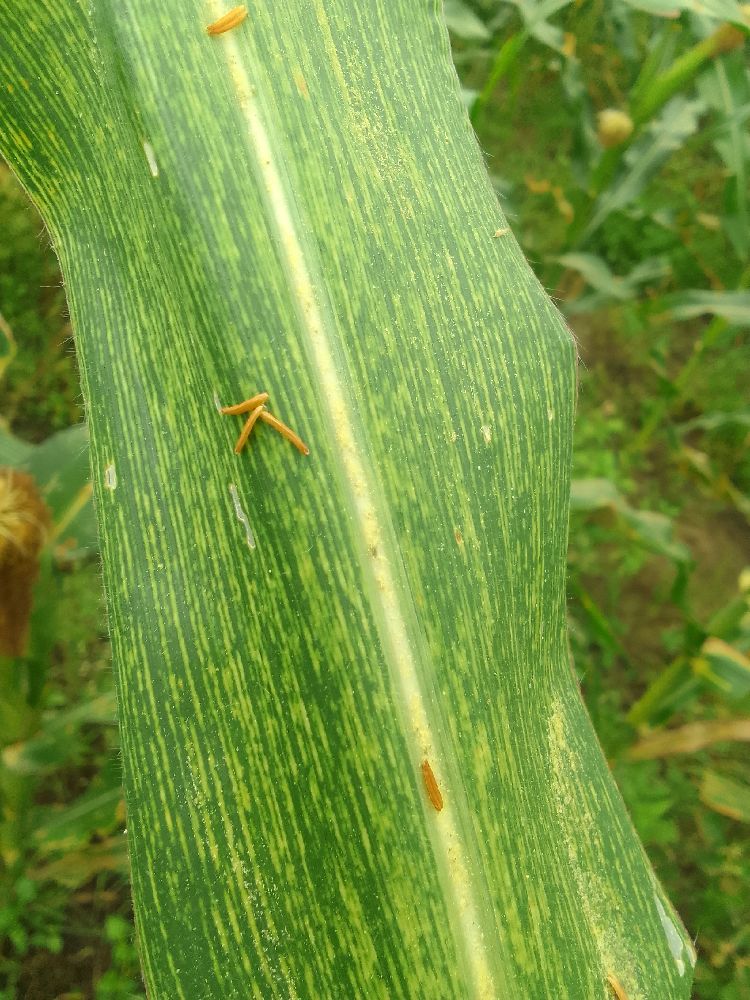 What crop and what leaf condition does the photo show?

maize, maize streak virus
